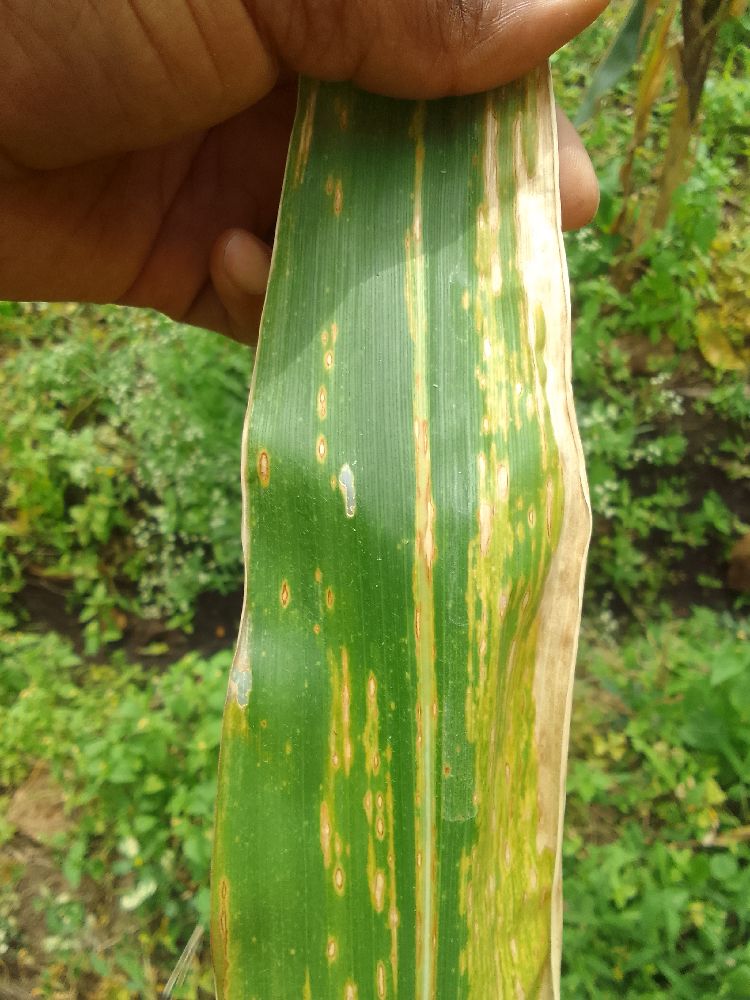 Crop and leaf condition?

maize, maize lethal necrosis
